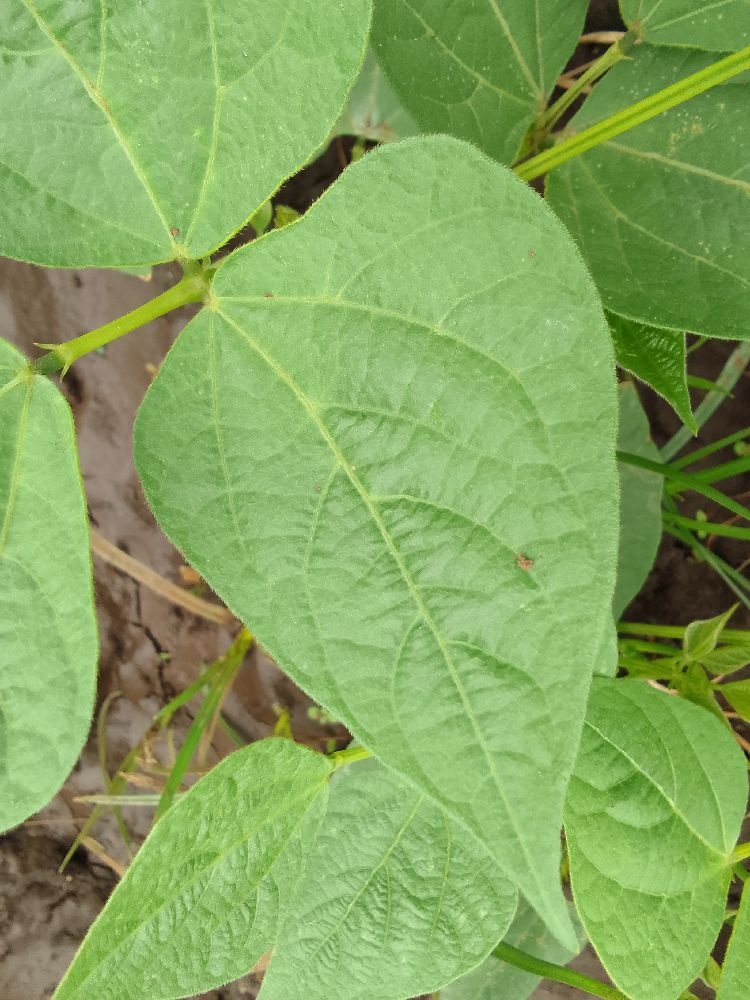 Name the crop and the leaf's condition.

common bean, healthy
